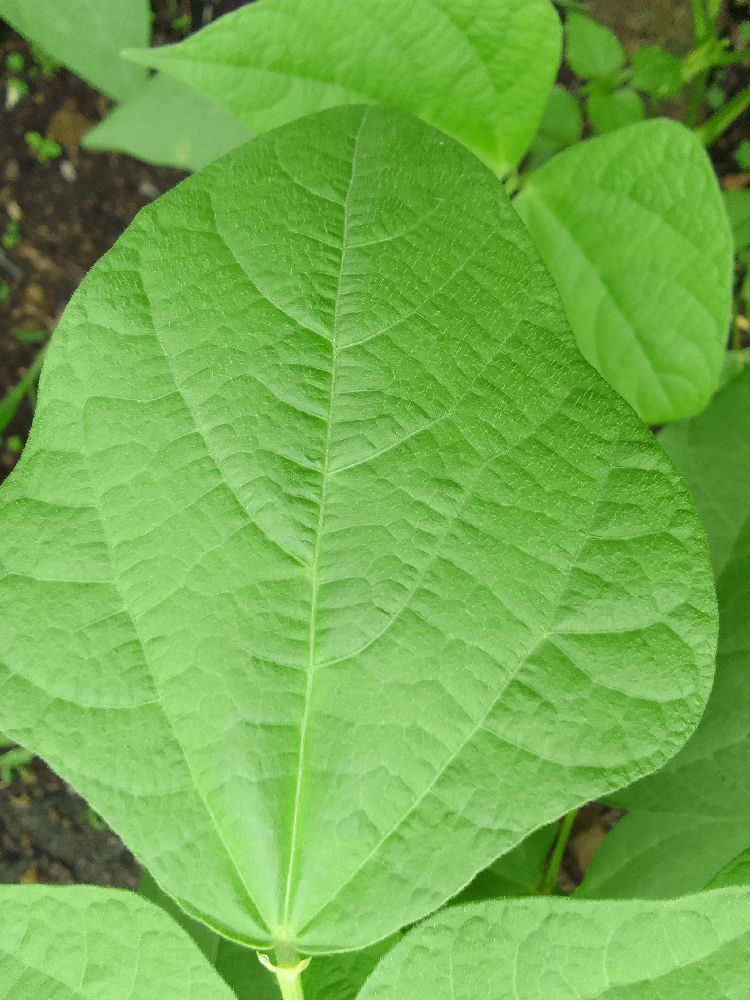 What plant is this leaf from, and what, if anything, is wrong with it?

common bean, healthy
